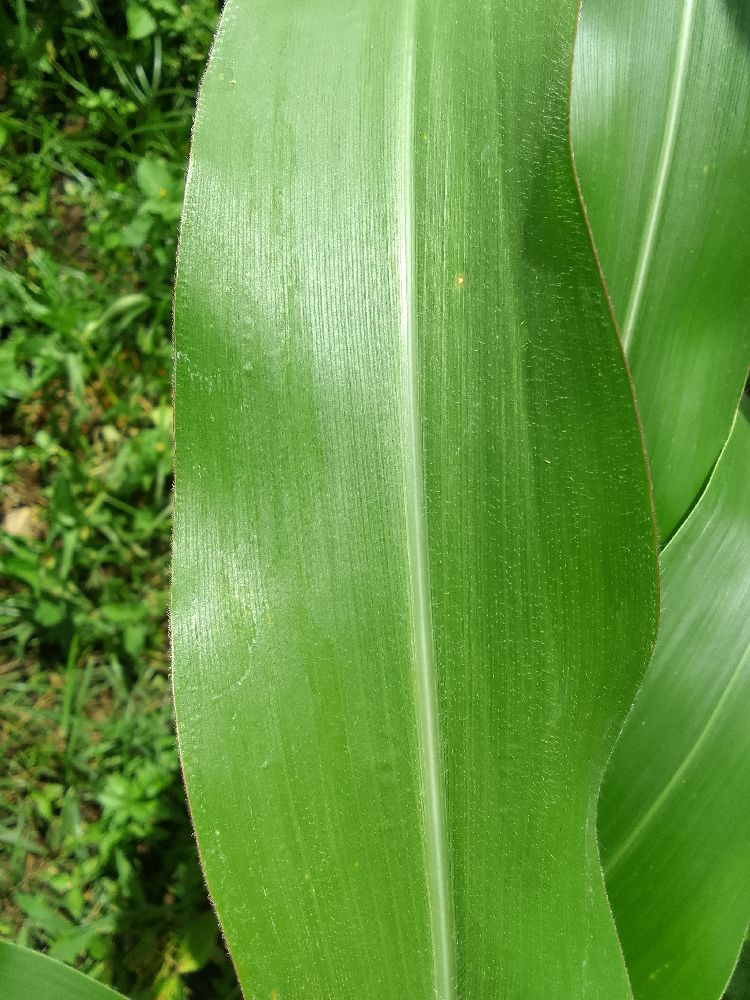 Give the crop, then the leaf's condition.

maize, healthy
